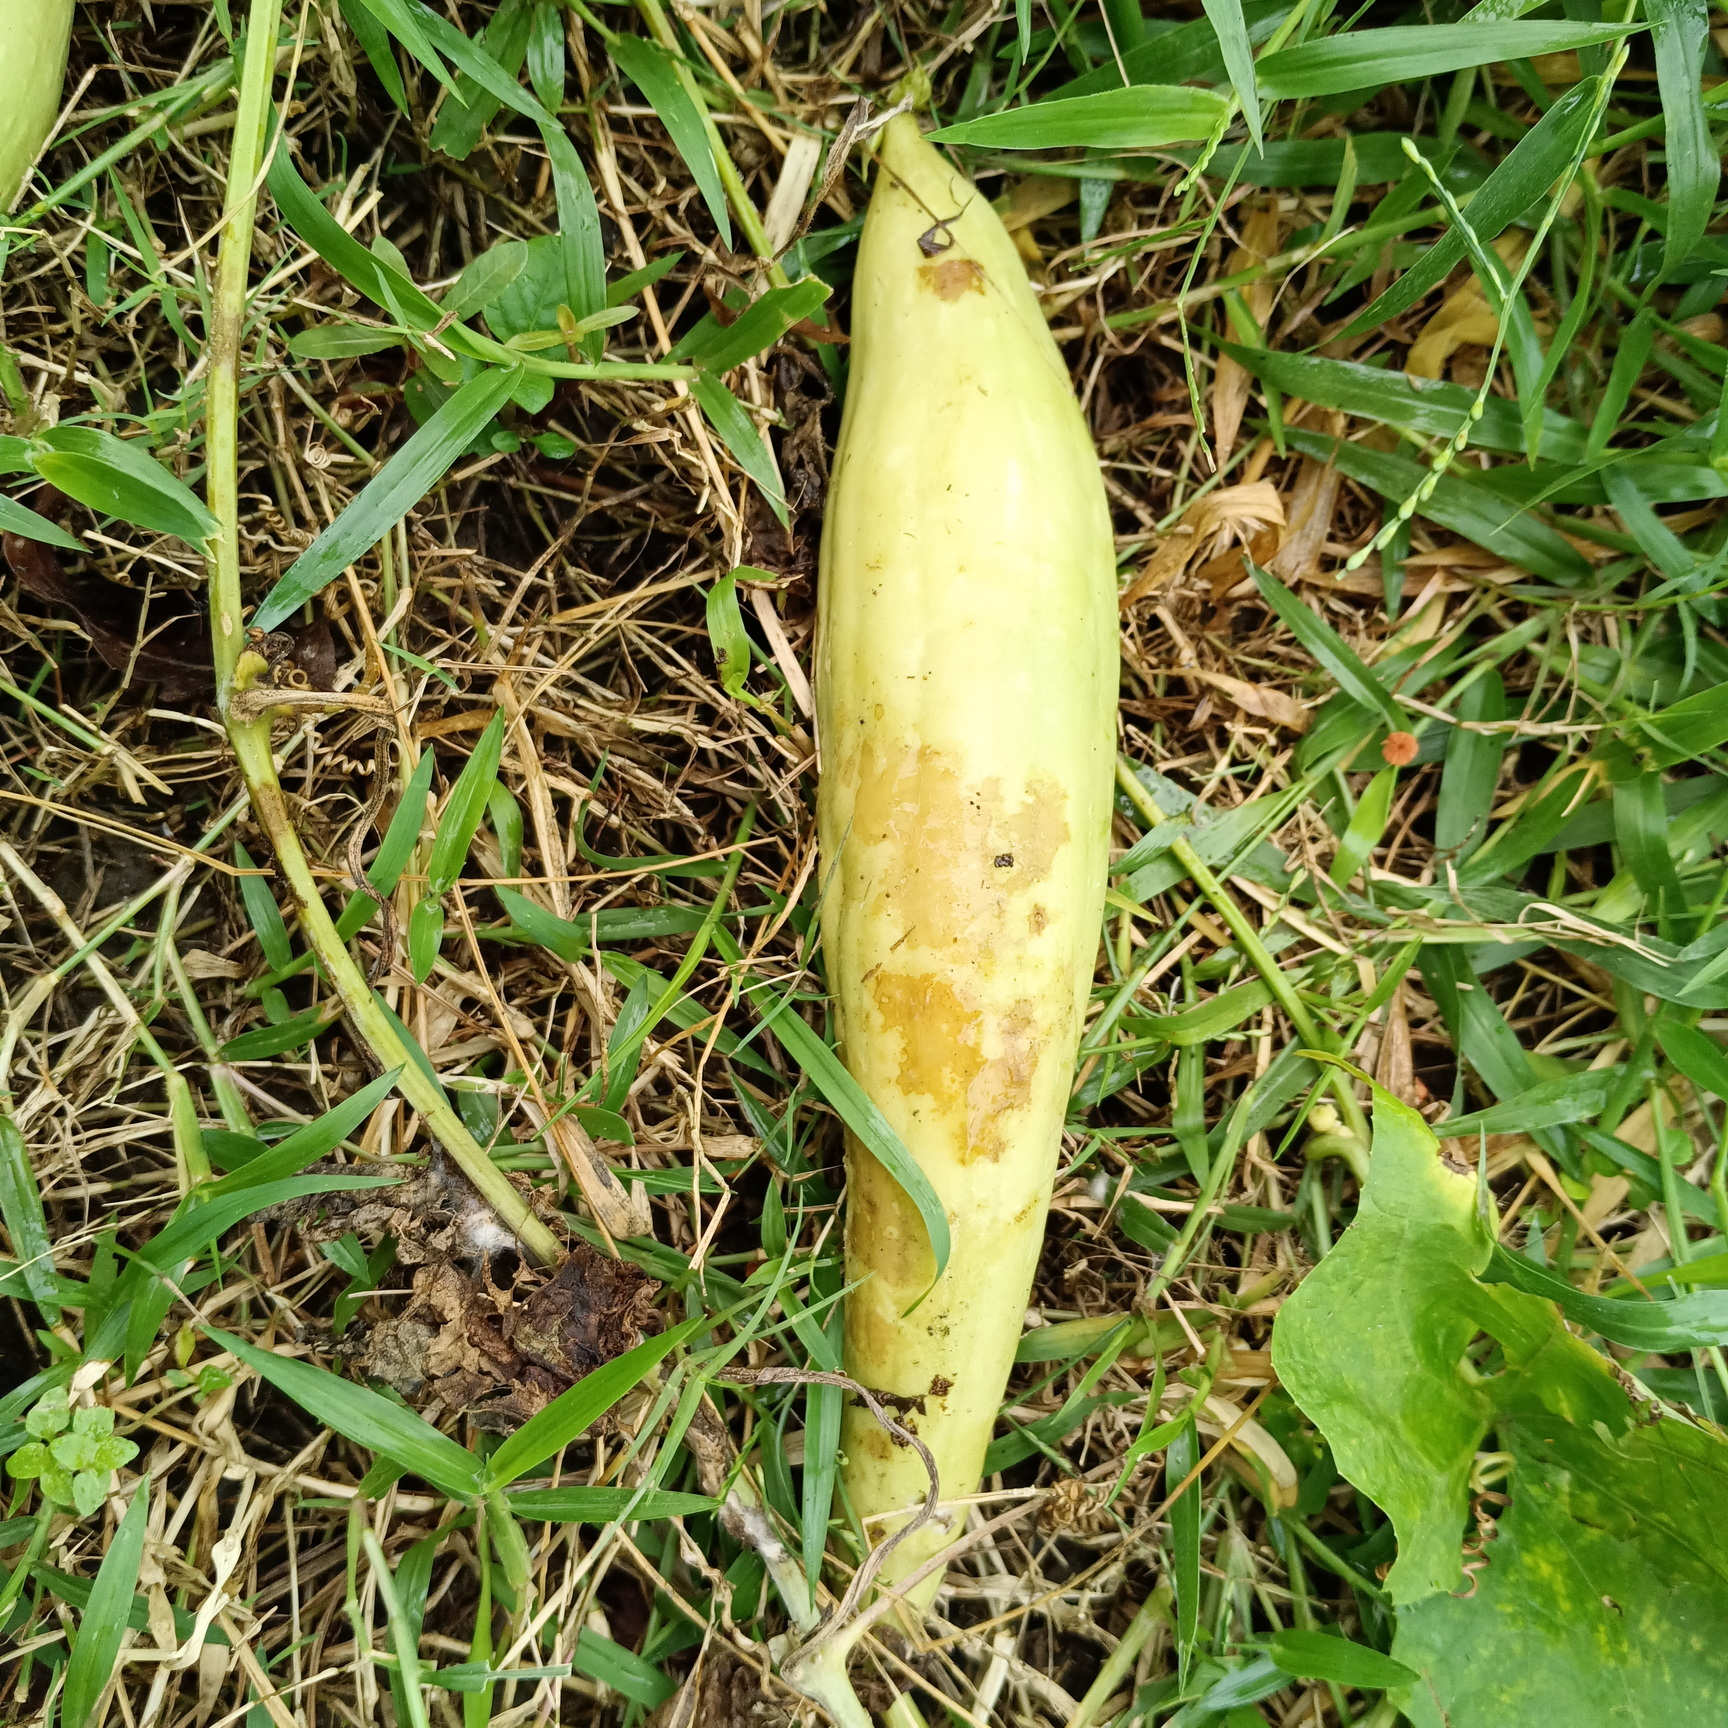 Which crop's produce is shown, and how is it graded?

luffa, faulty
